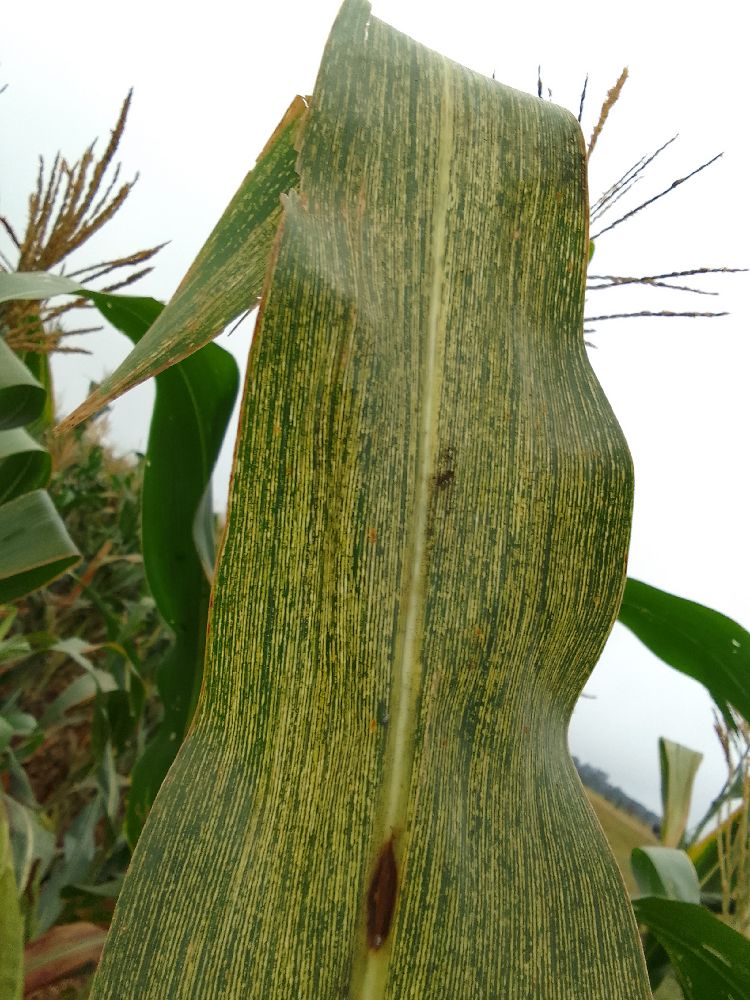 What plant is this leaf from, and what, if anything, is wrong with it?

maize, maize streak virus
